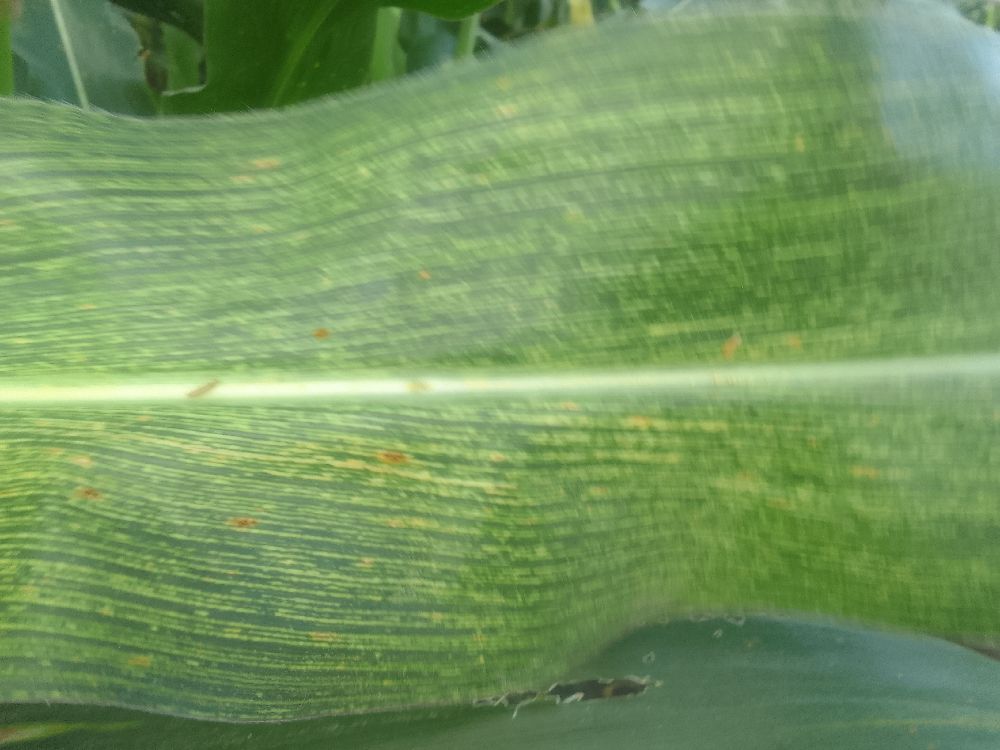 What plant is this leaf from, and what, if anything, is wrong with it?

maize, maize streak virus
